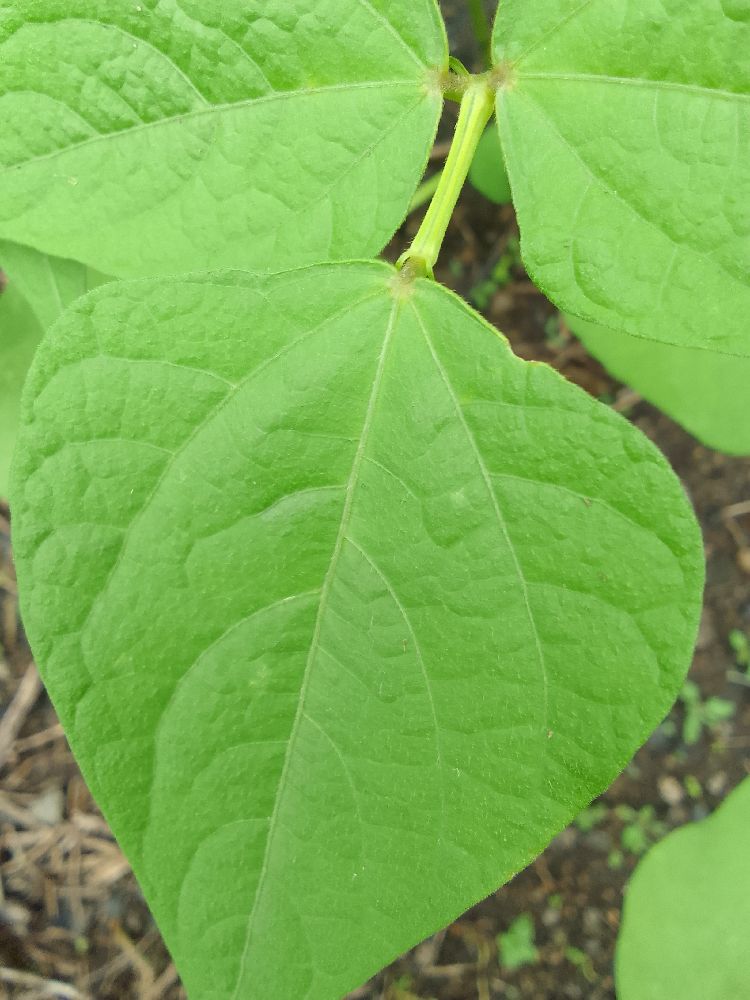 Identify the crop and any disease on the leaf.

common bean, healthy
